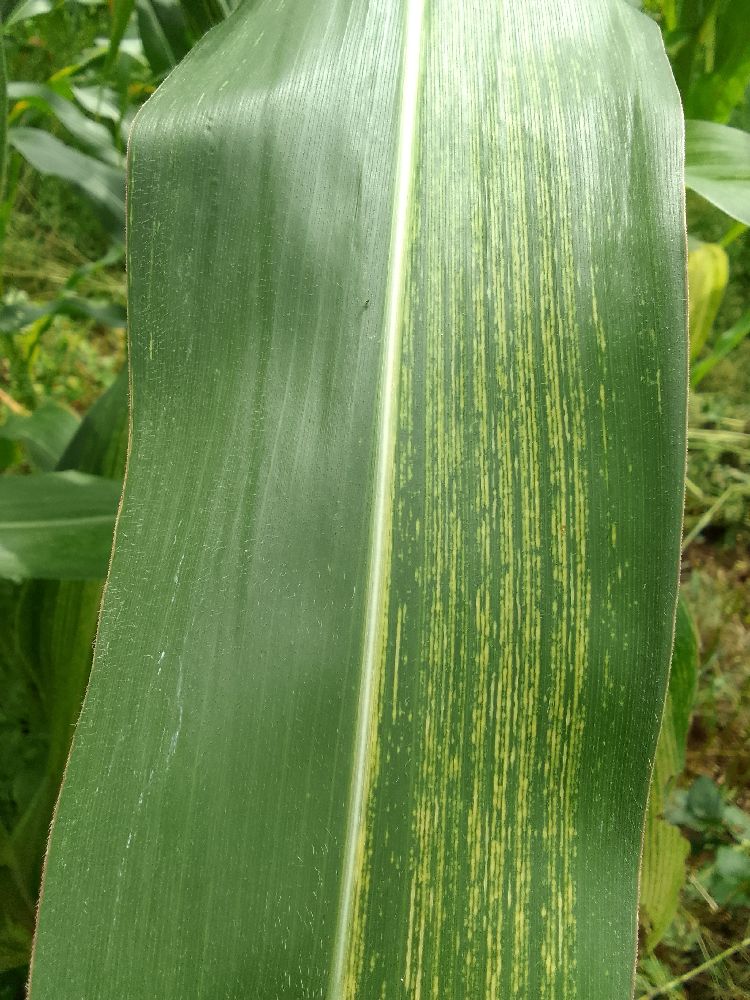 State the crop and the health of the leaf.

maize, maize streak virus
